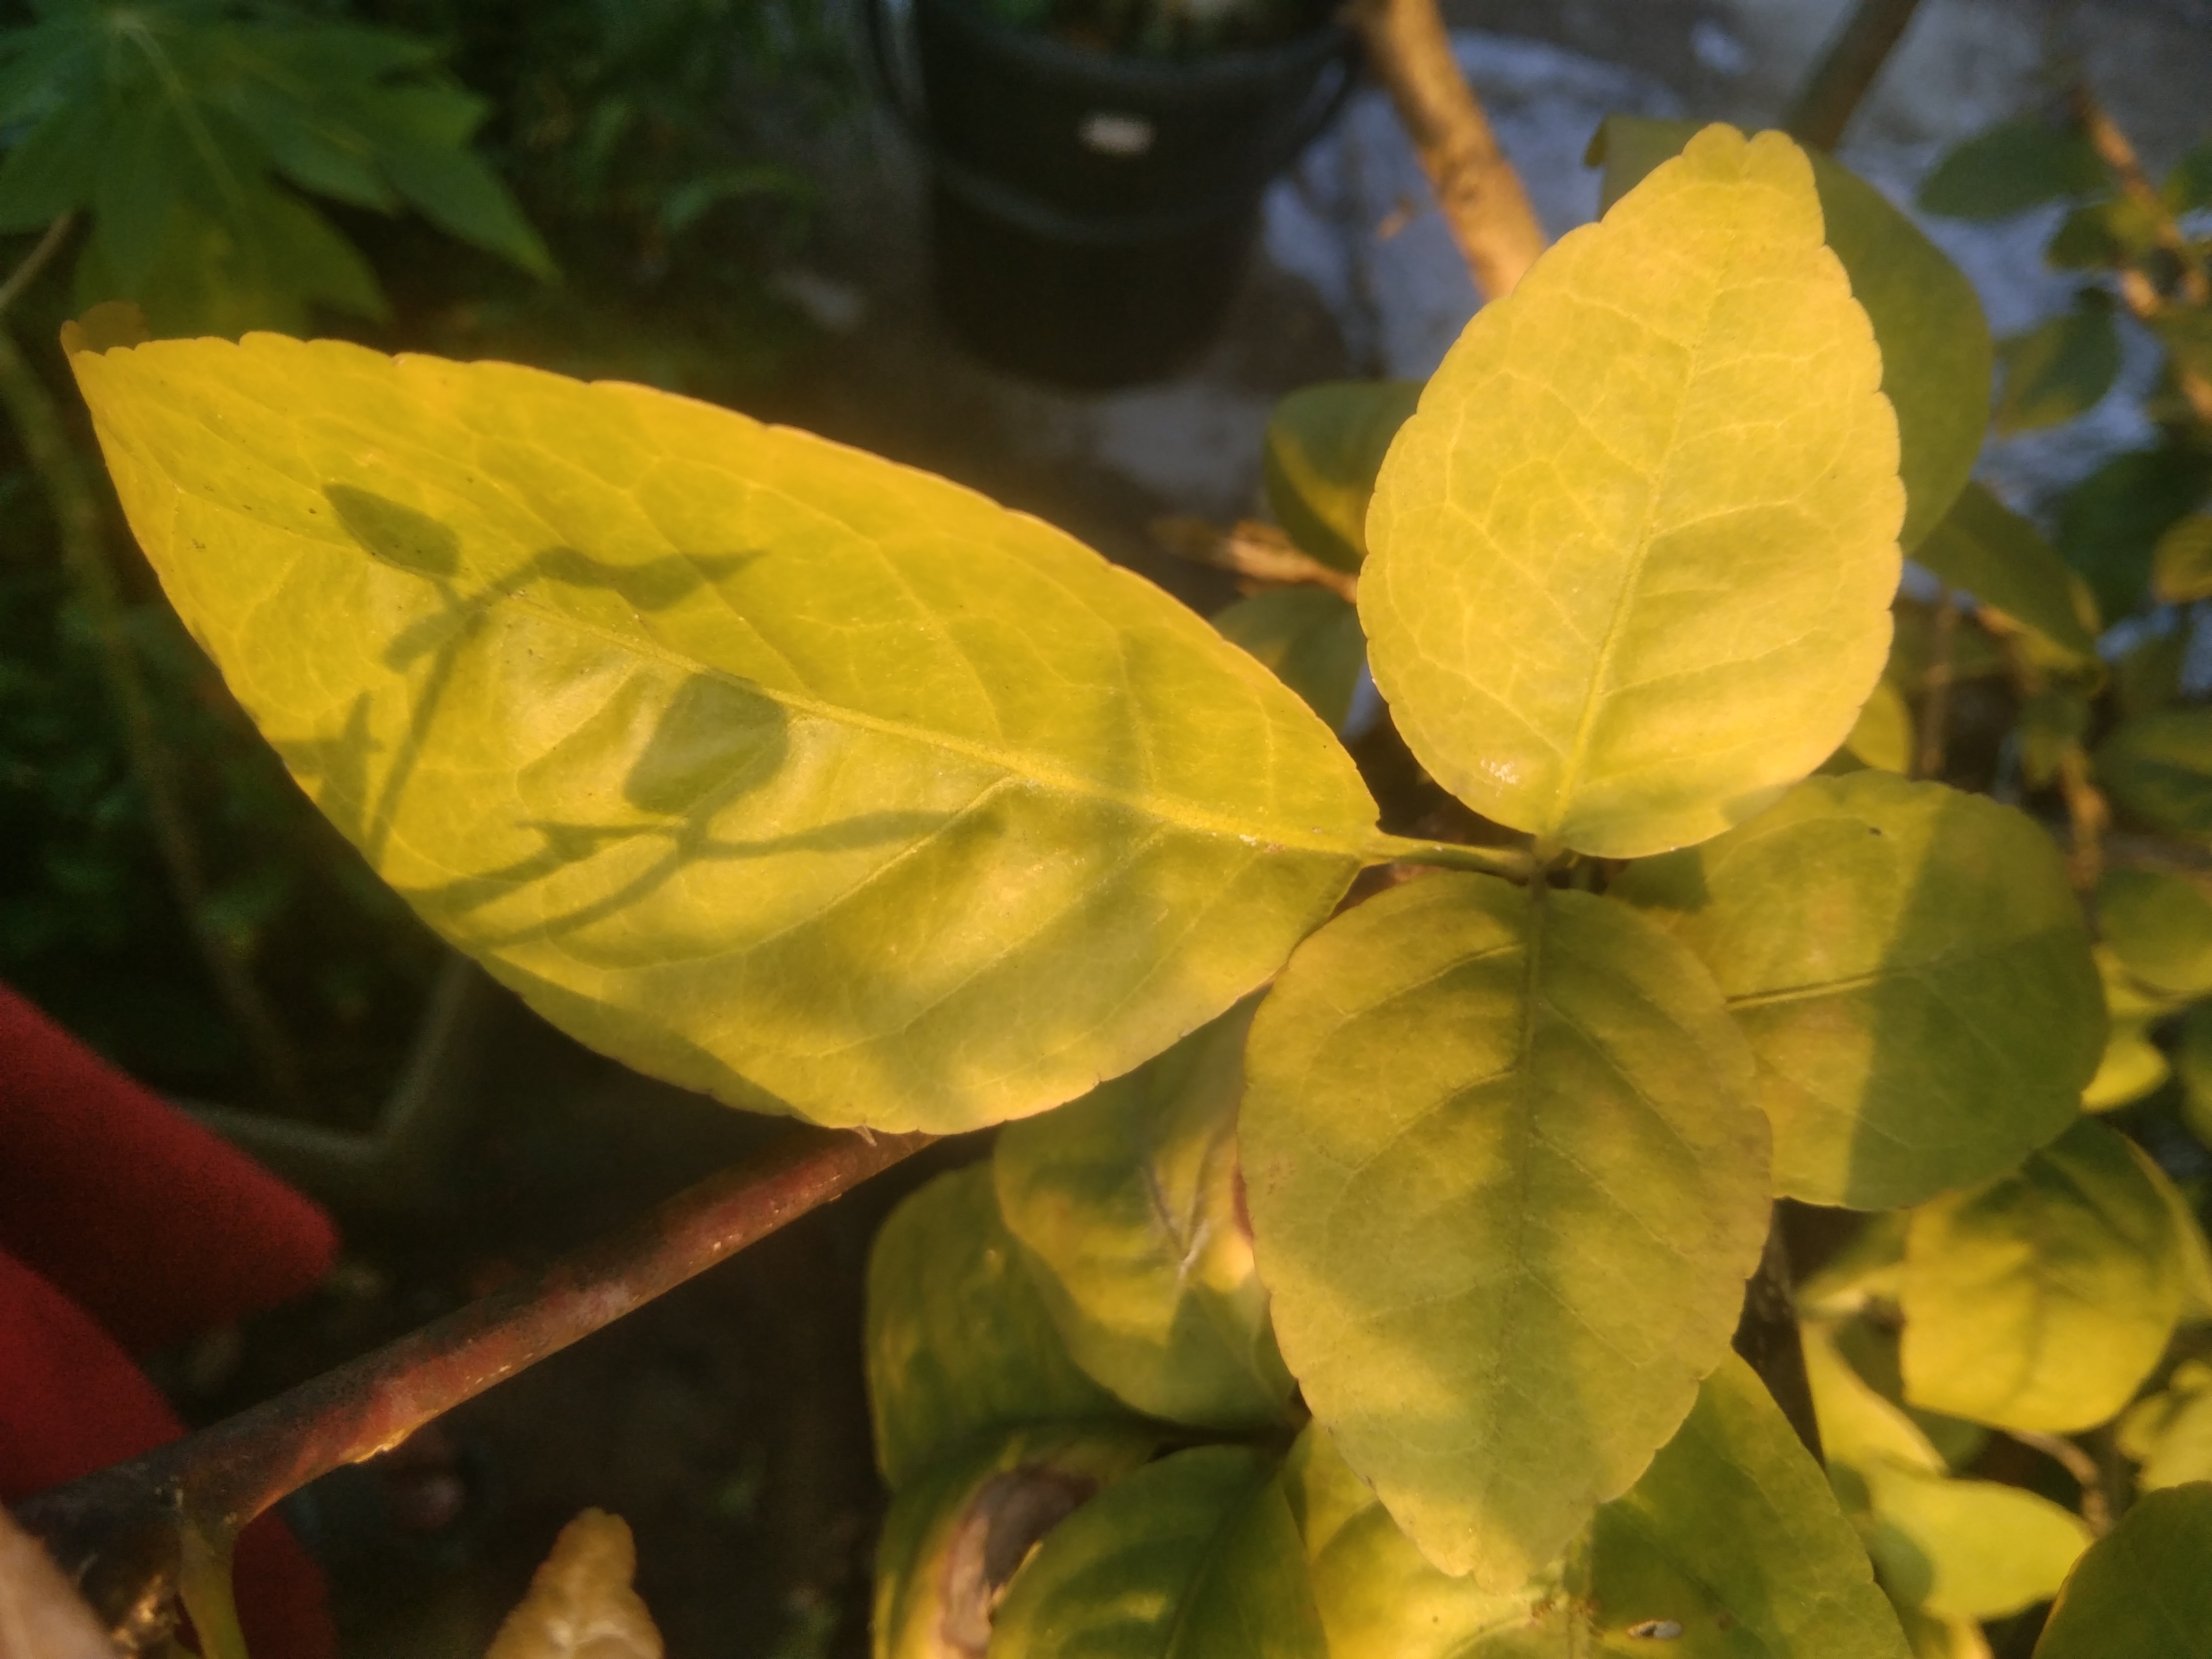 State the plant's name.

wood apple
